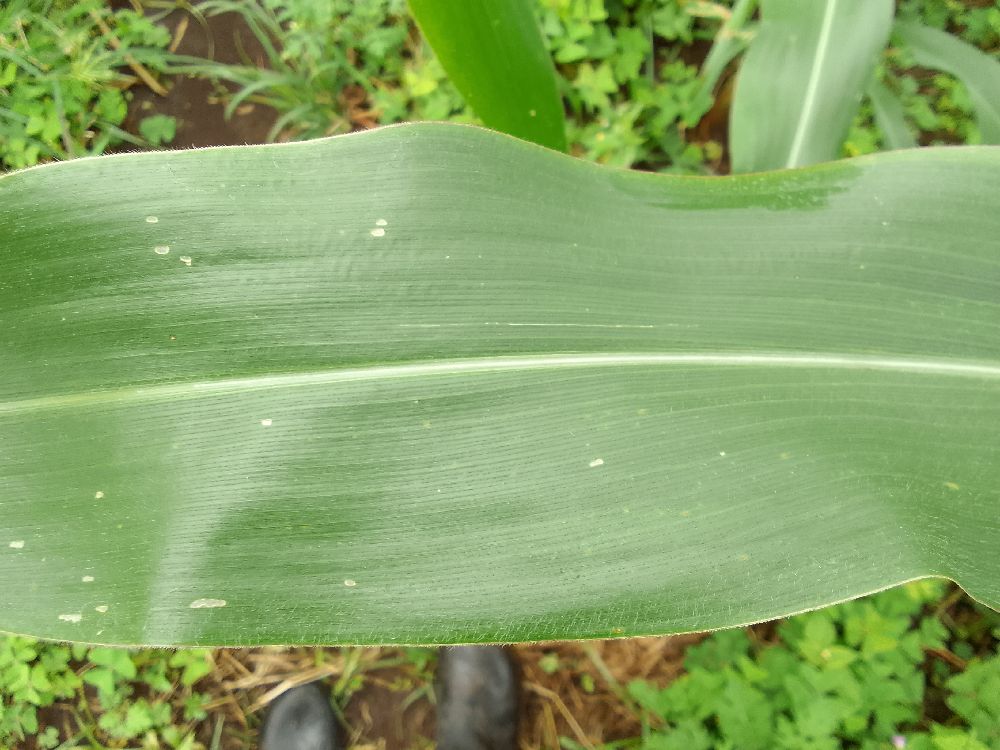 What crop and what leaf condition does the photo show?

maize, healthy
